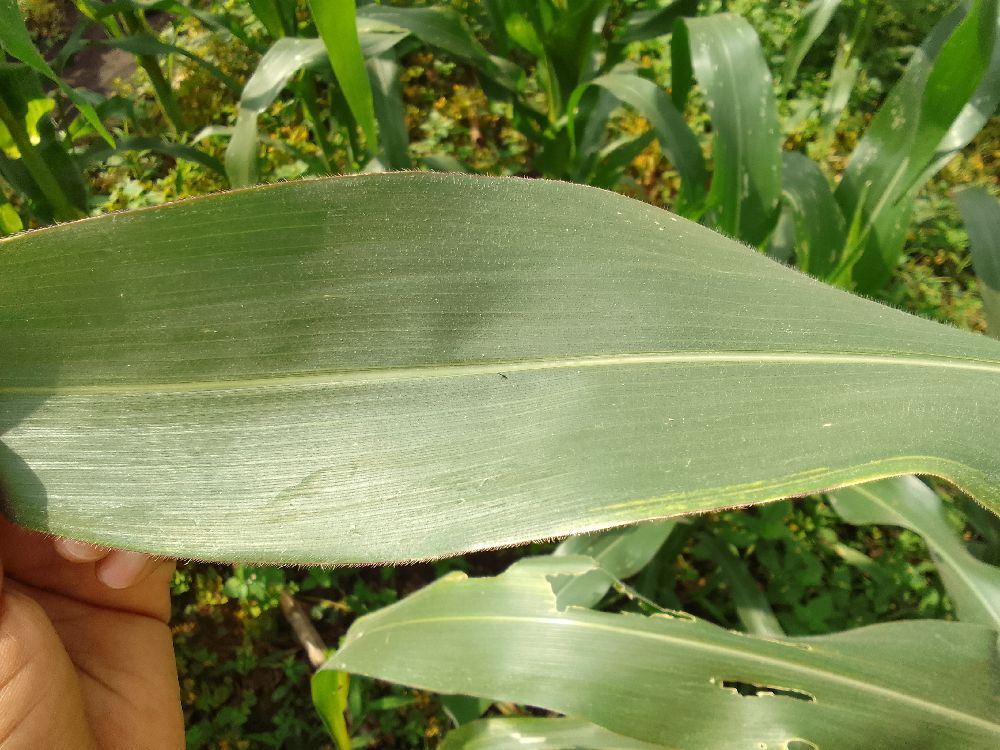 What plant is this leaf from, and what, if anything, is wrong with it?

maize, healthy
